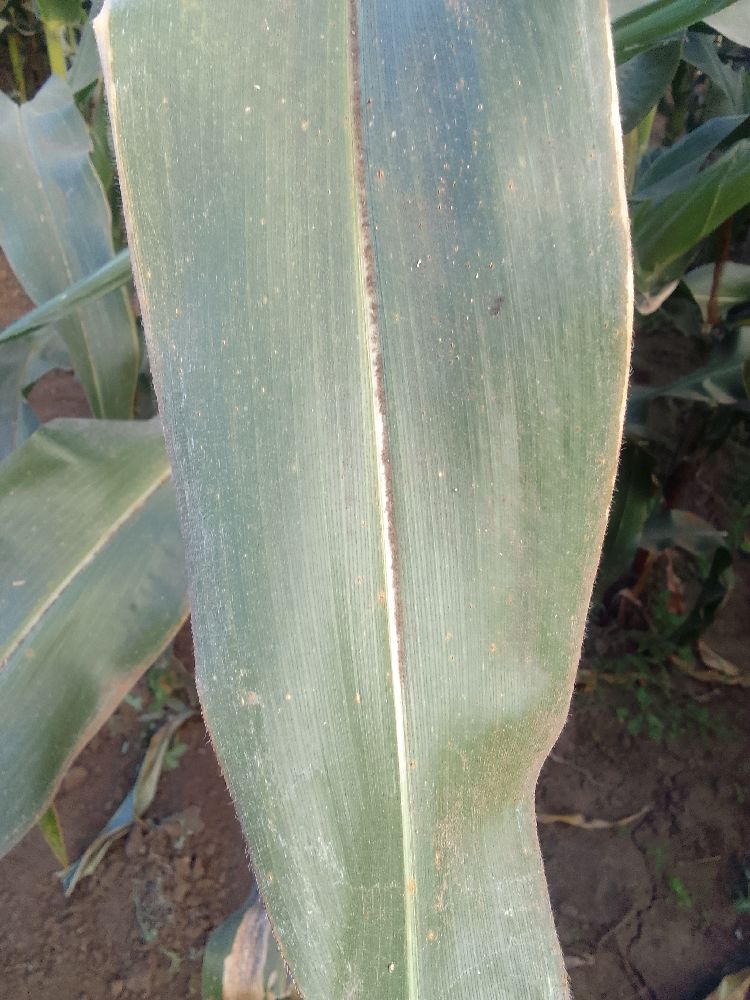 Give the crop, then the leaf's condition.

maize, healthy
